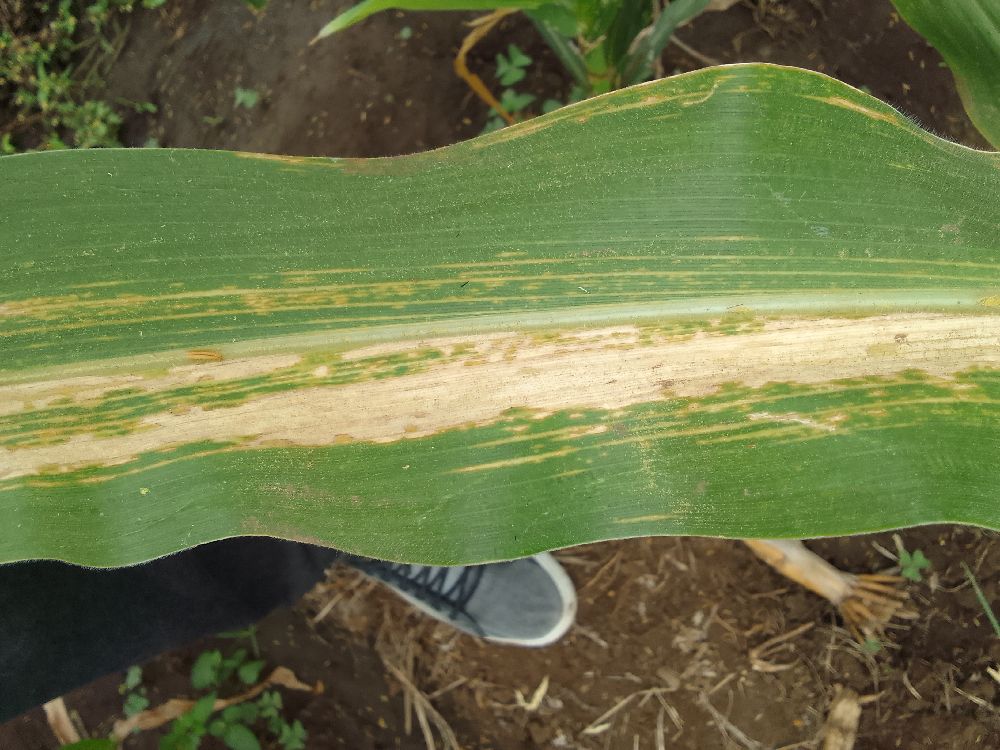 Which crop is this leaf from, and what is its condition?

maize, maize lethal necrosis
